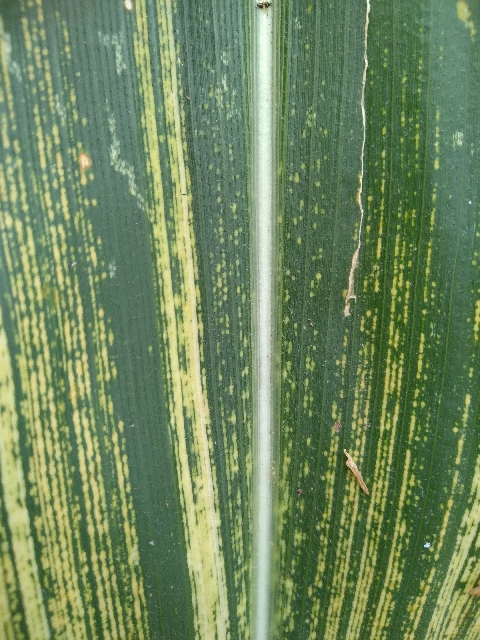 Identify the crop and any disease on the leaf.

maize, maize streak virus
